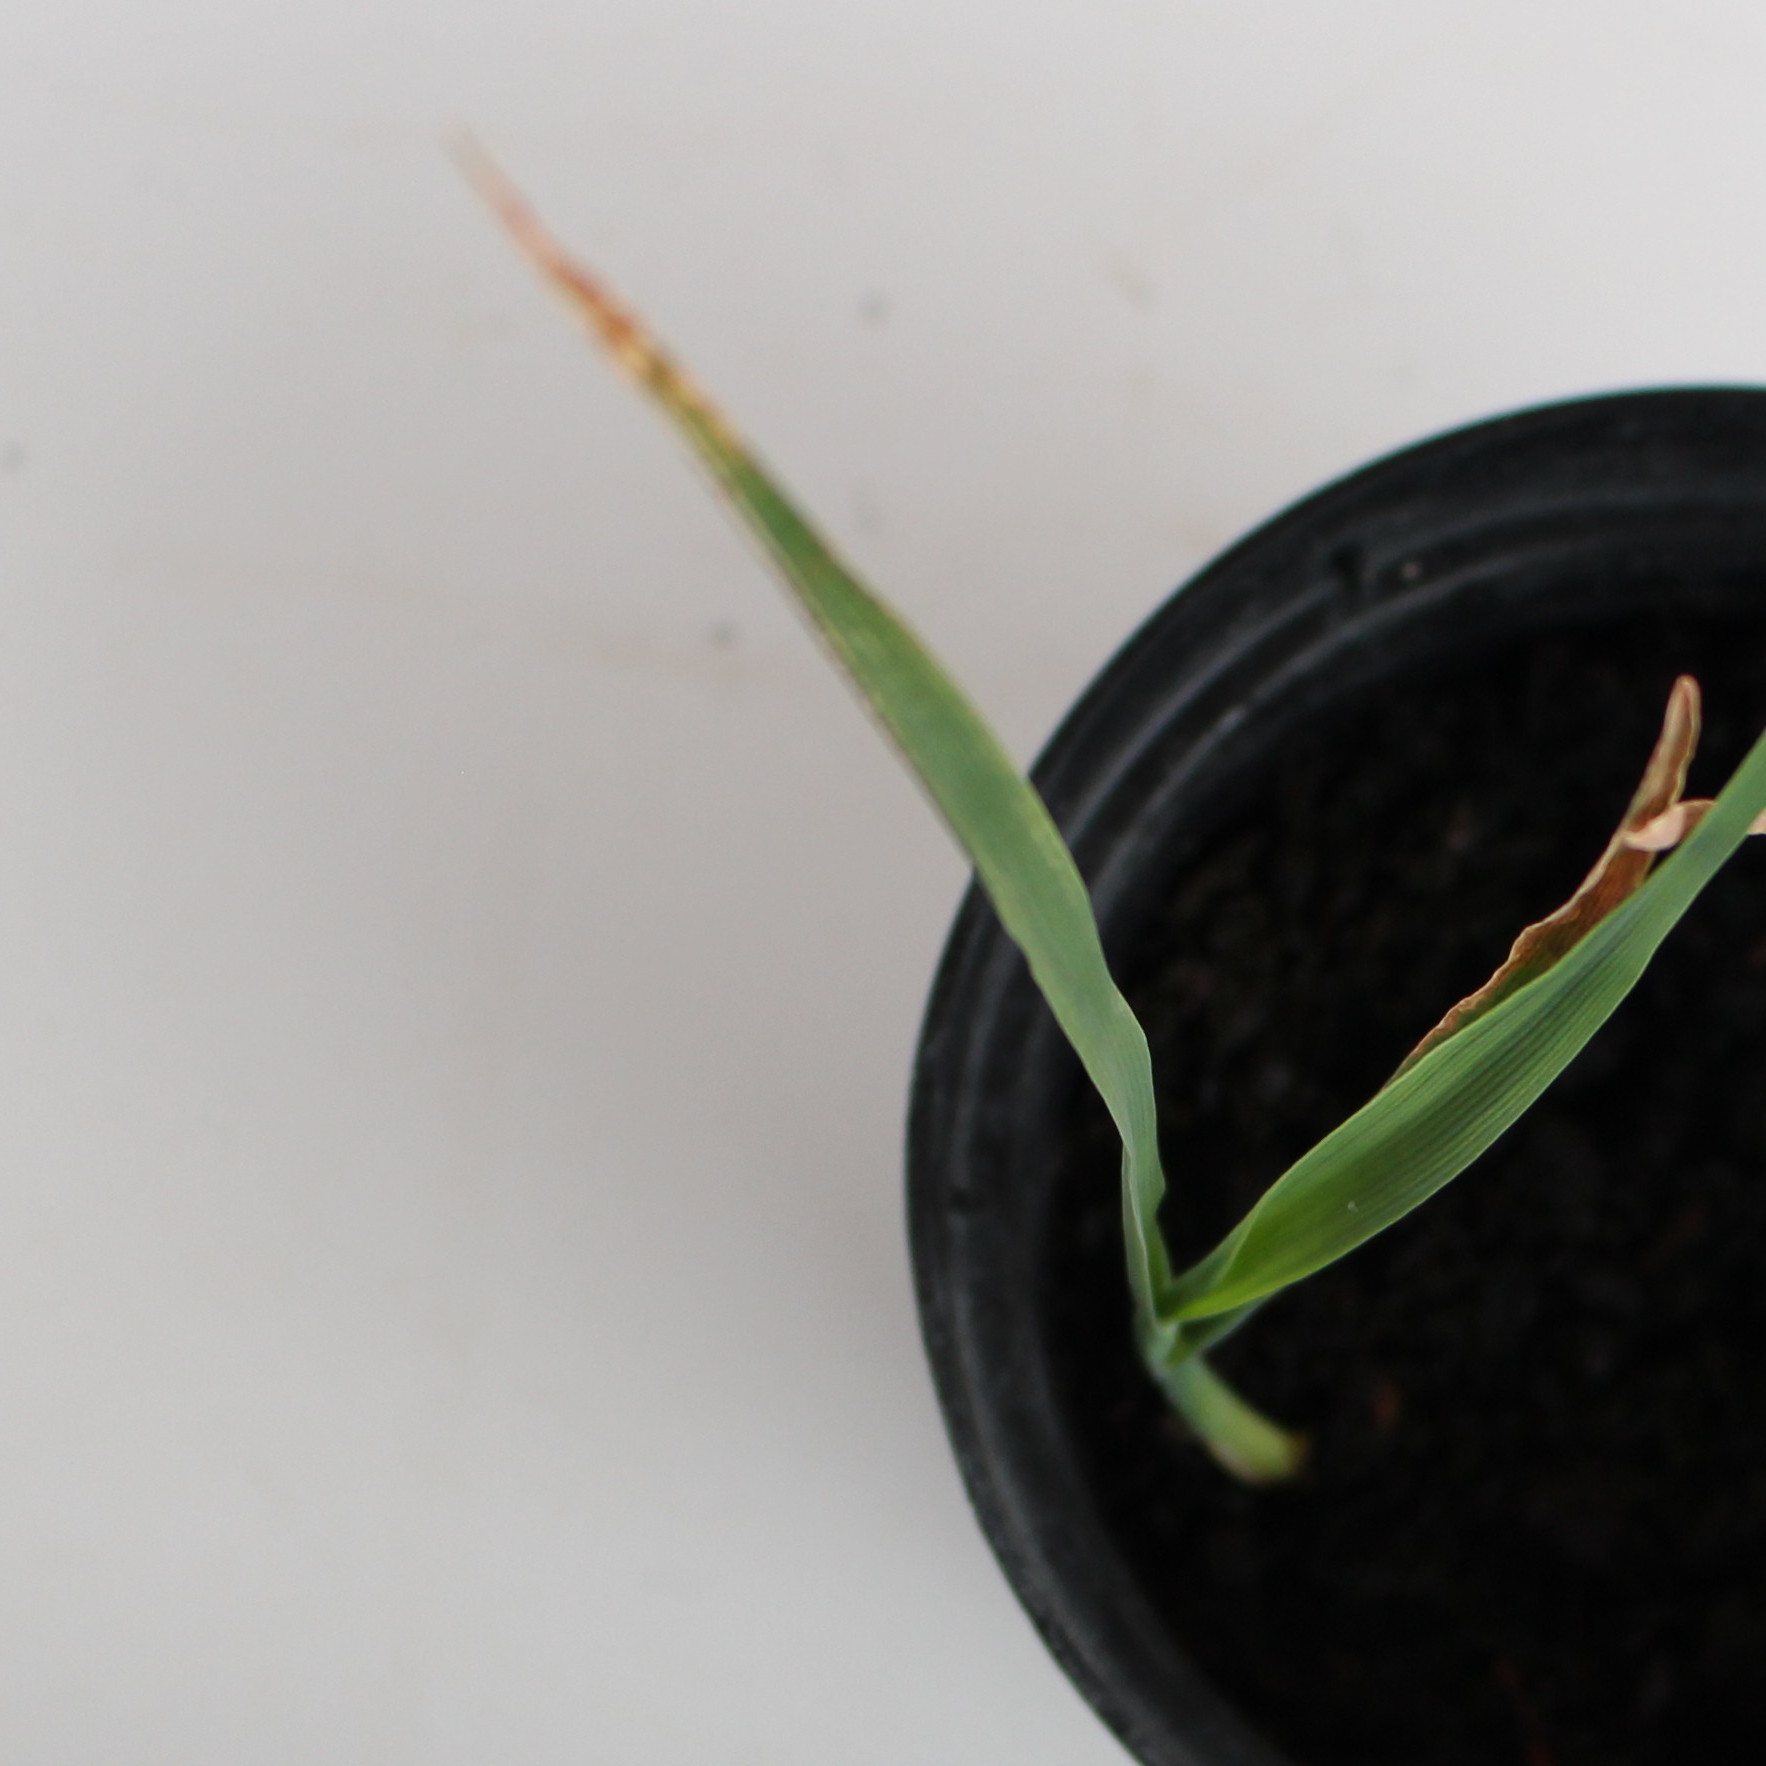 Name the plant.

Avena sterilis
